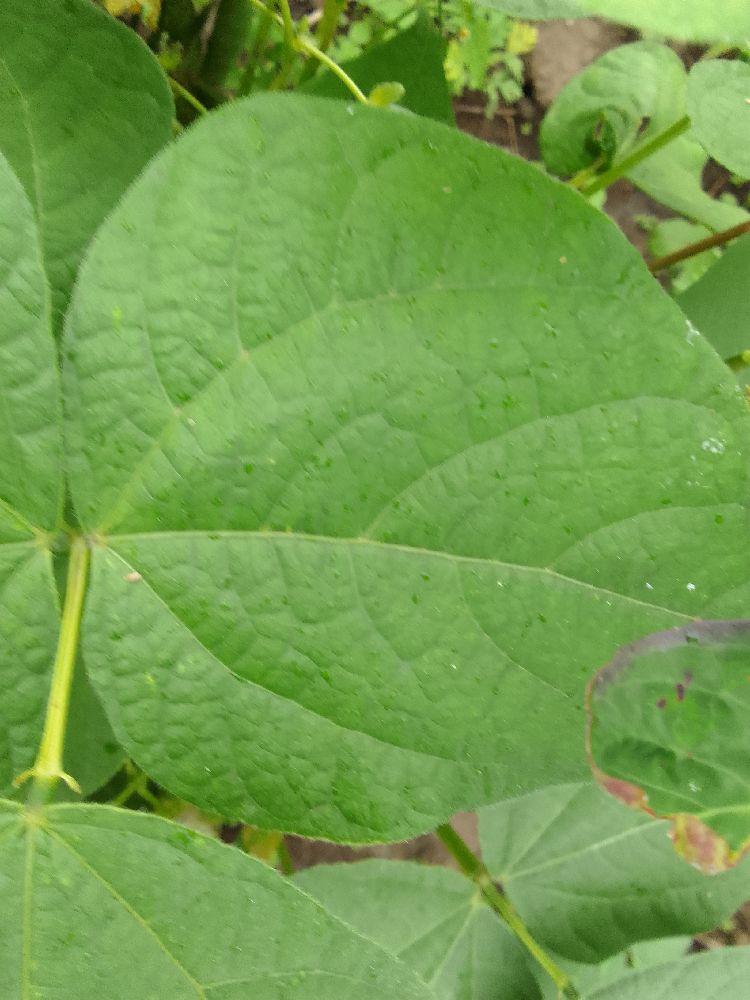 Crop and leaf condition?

common bean, healthy
